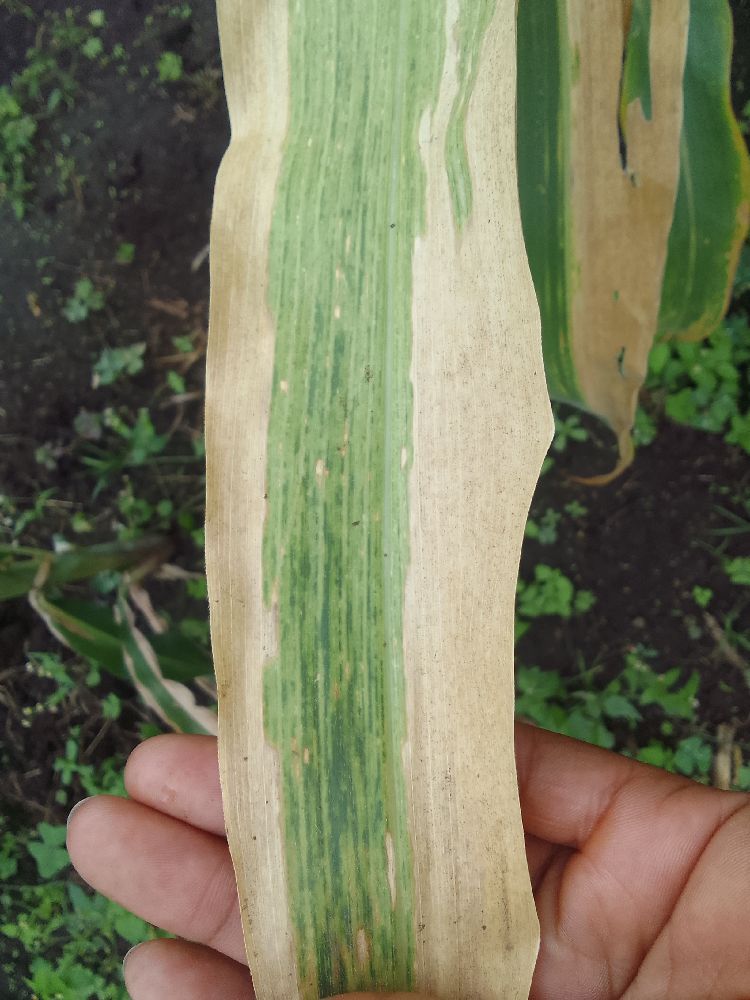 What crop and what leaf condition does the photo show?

maize, maize lethal necrosis
